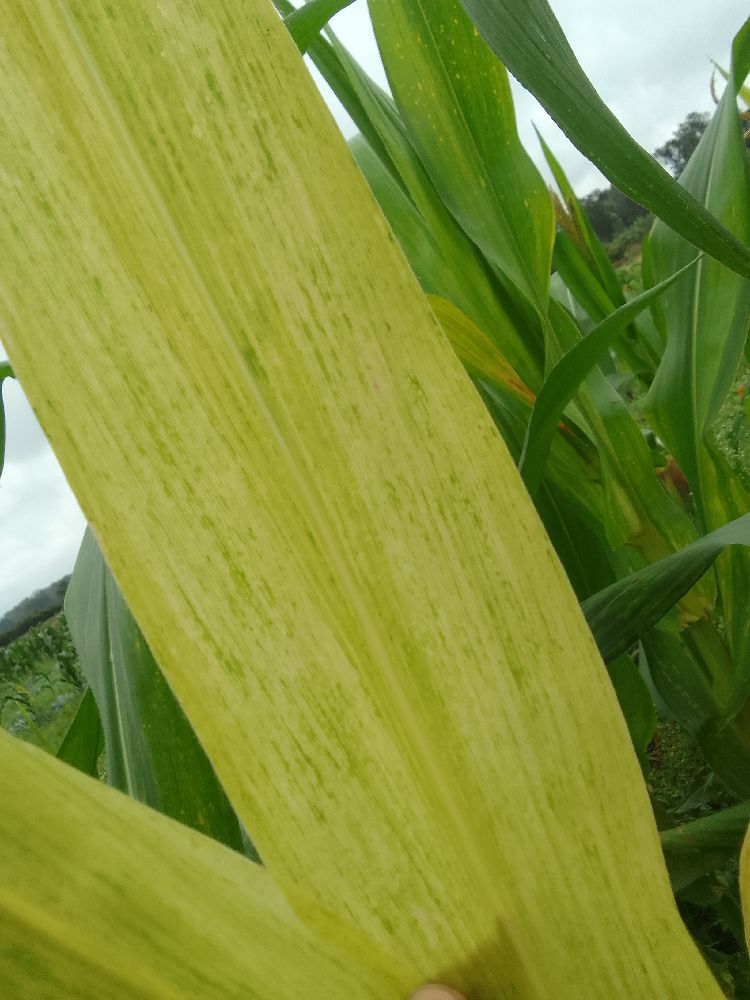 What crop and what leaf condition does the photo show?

maize, maize lethal necrosis
